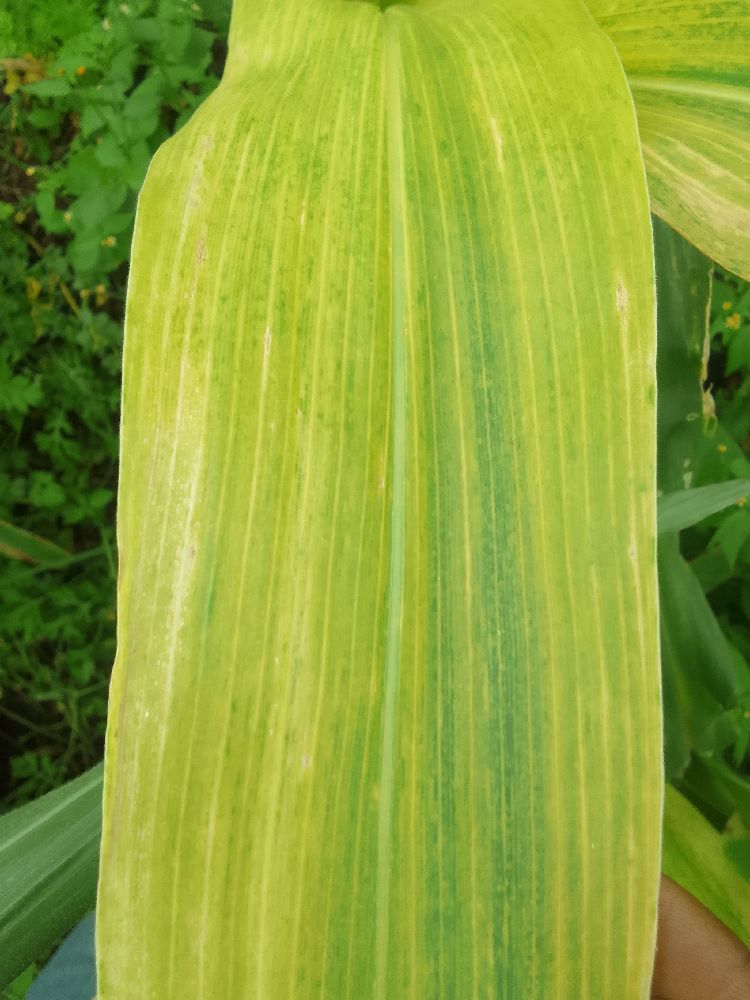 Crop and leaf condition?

maize, maize lethal necrosis
